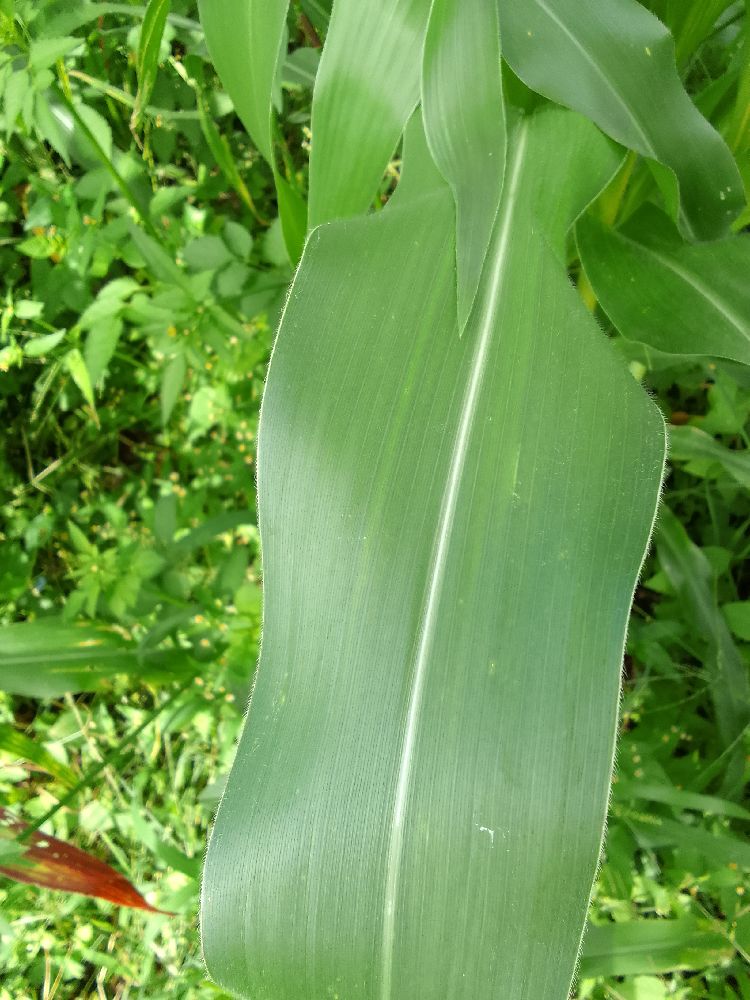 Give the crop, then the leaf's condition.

maize, healthy
